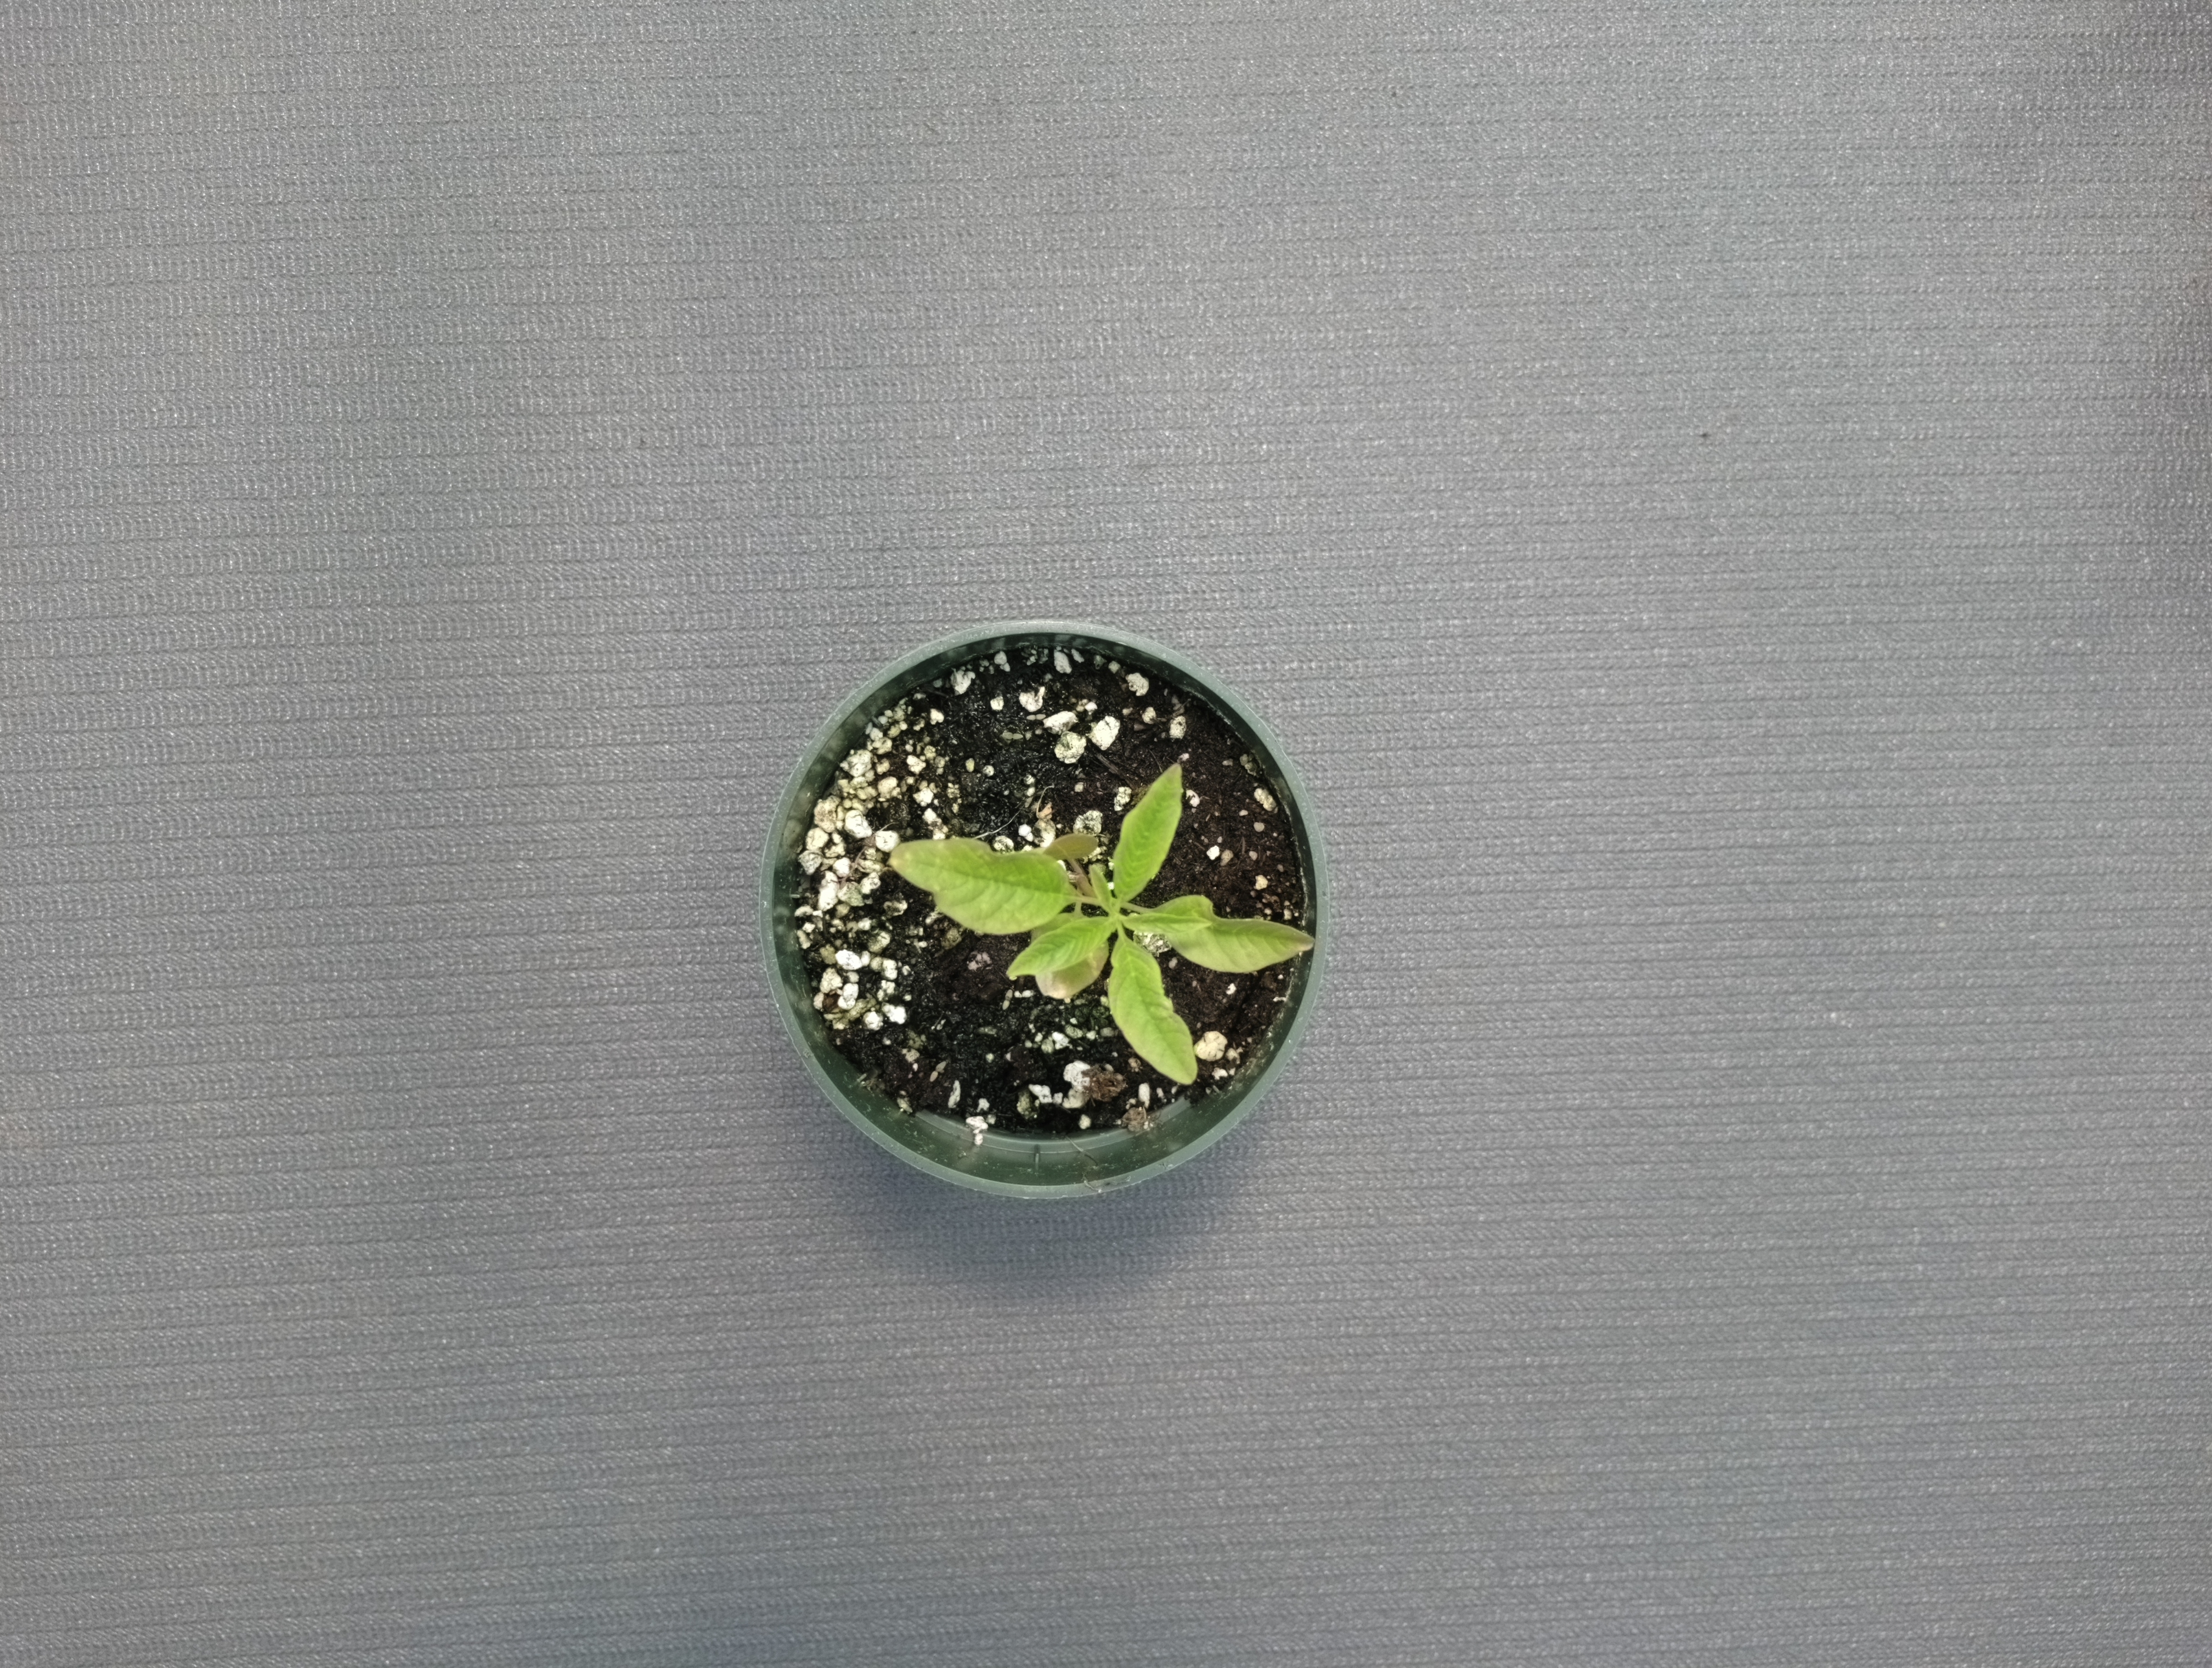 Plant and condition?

waterhemp, healthy untreated
